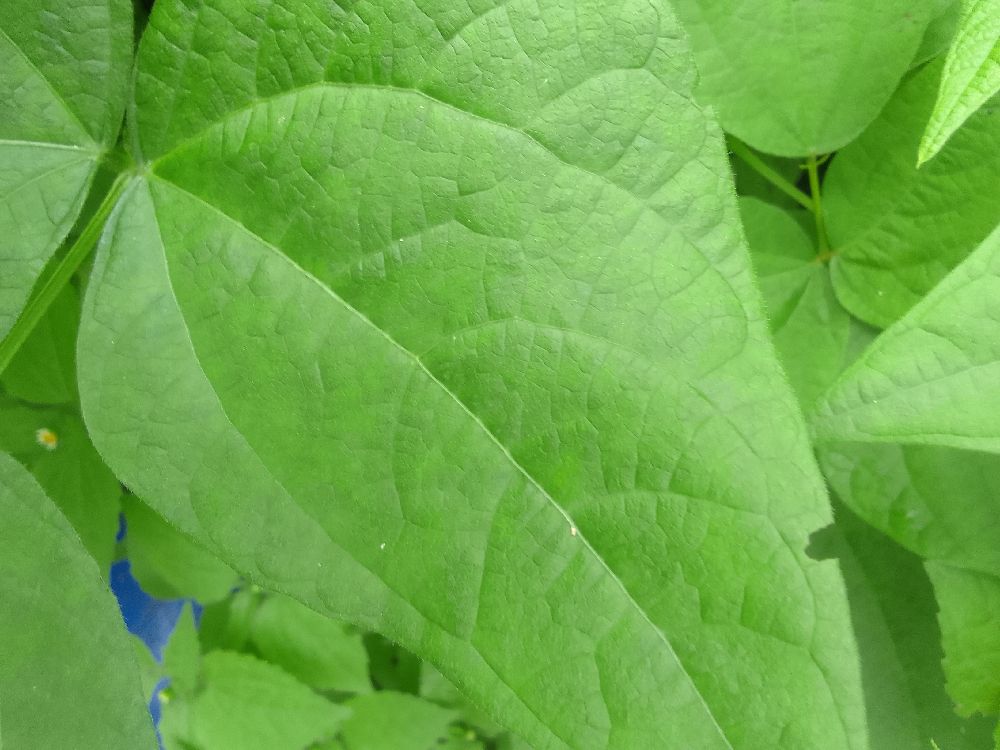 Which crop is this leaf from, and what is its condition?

common bean, healthy
